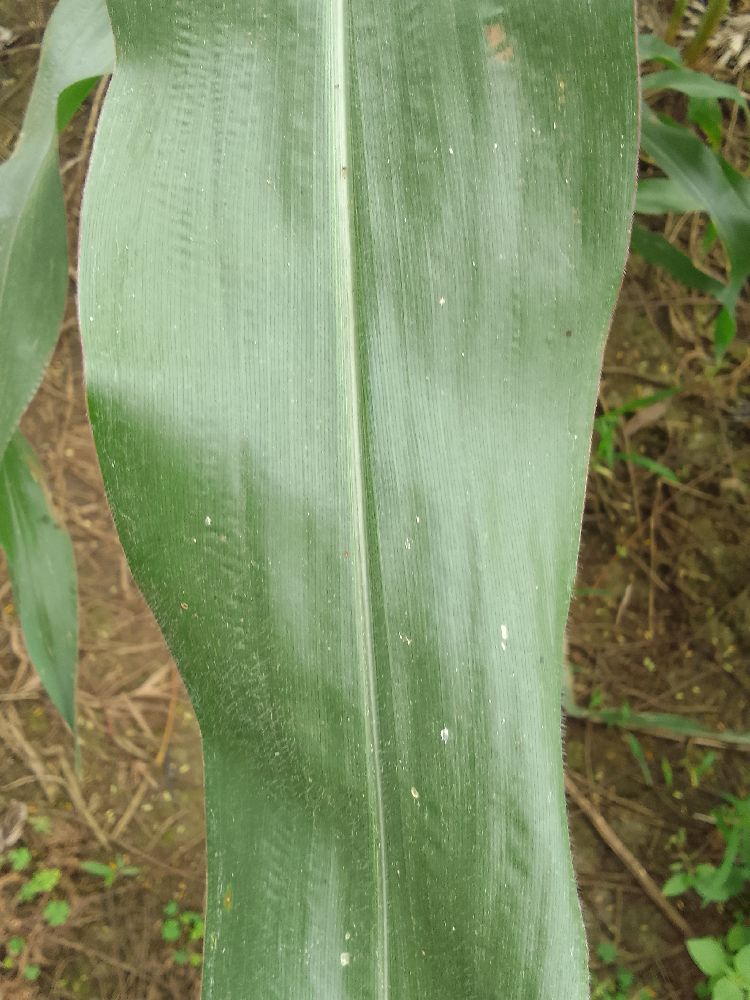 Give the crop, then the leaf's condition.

maize, healthy
